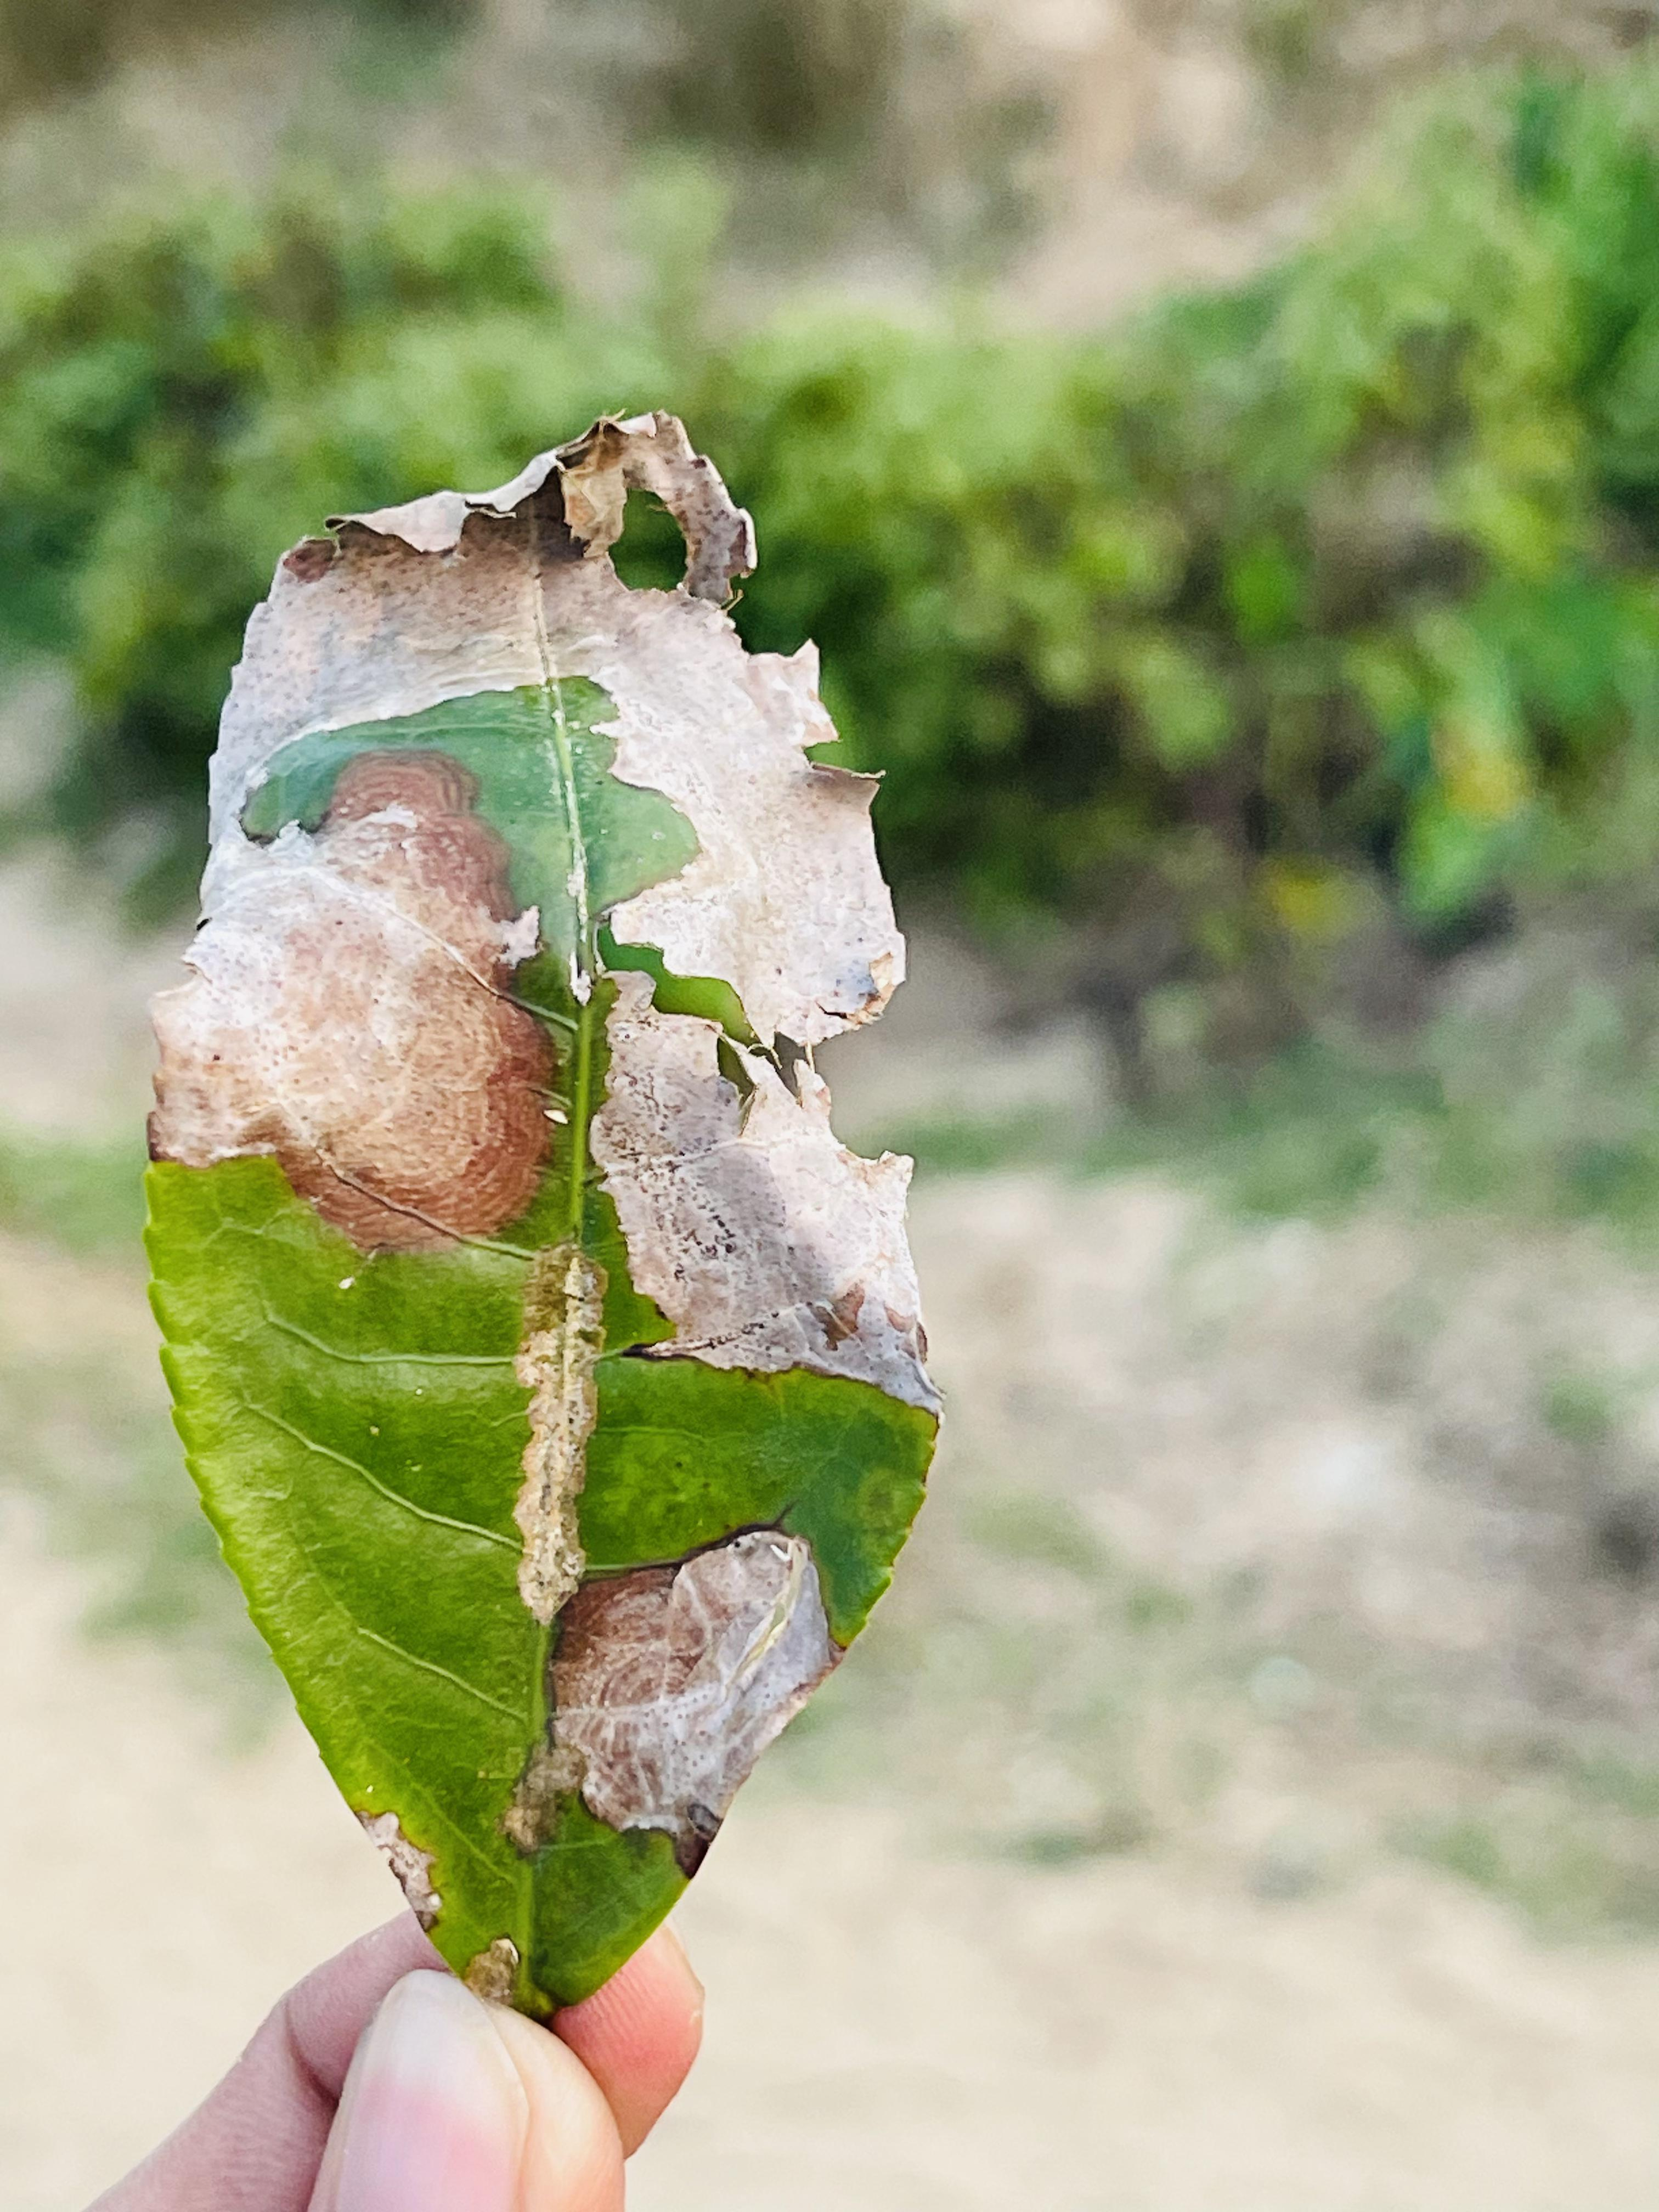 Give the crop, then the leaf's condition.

tea, blight
